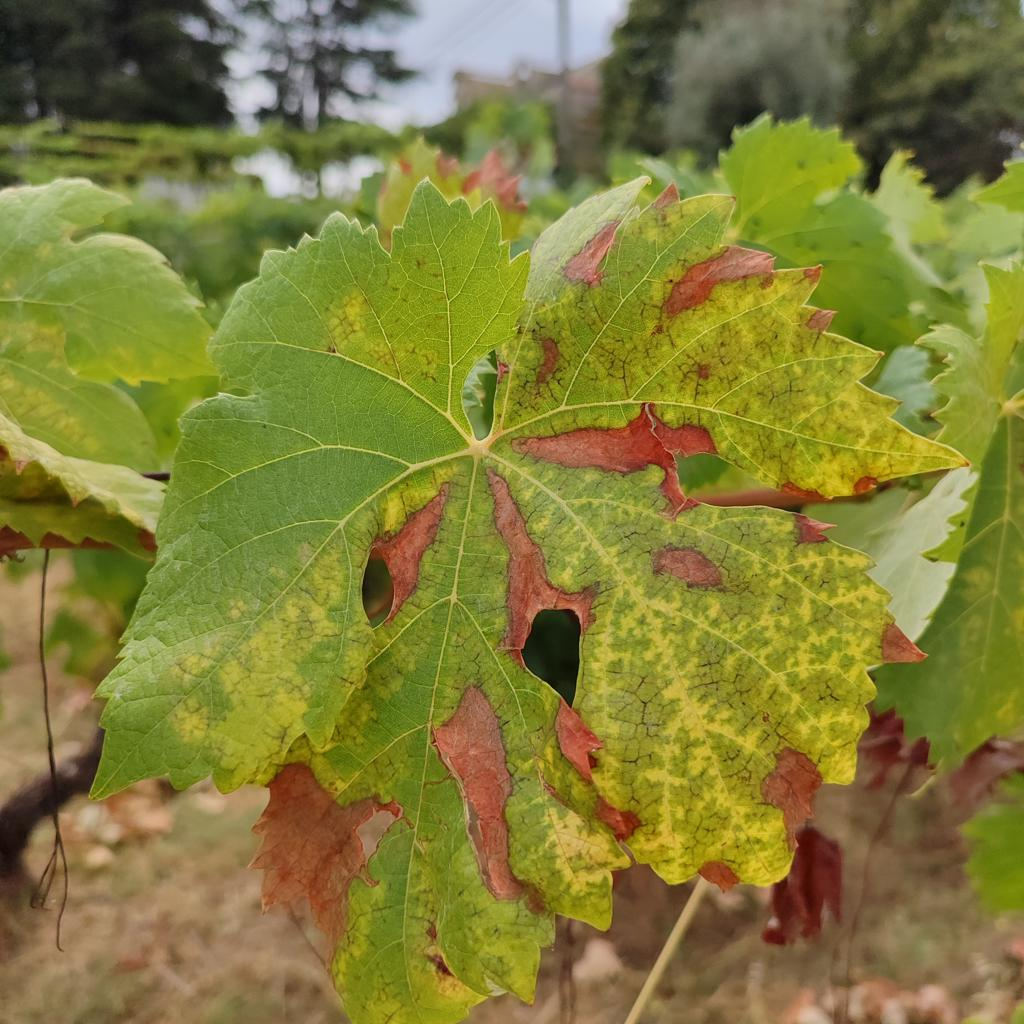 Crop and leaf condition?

grapevine, esca complex
